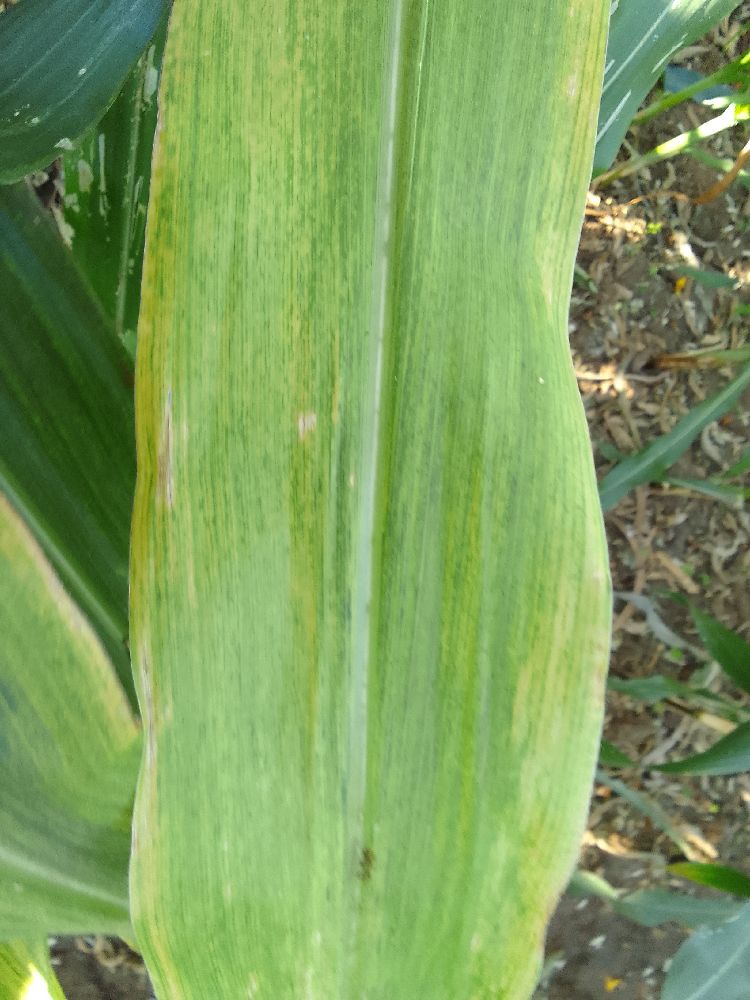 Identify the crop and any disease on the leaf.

maize, maize lethal necrosis
